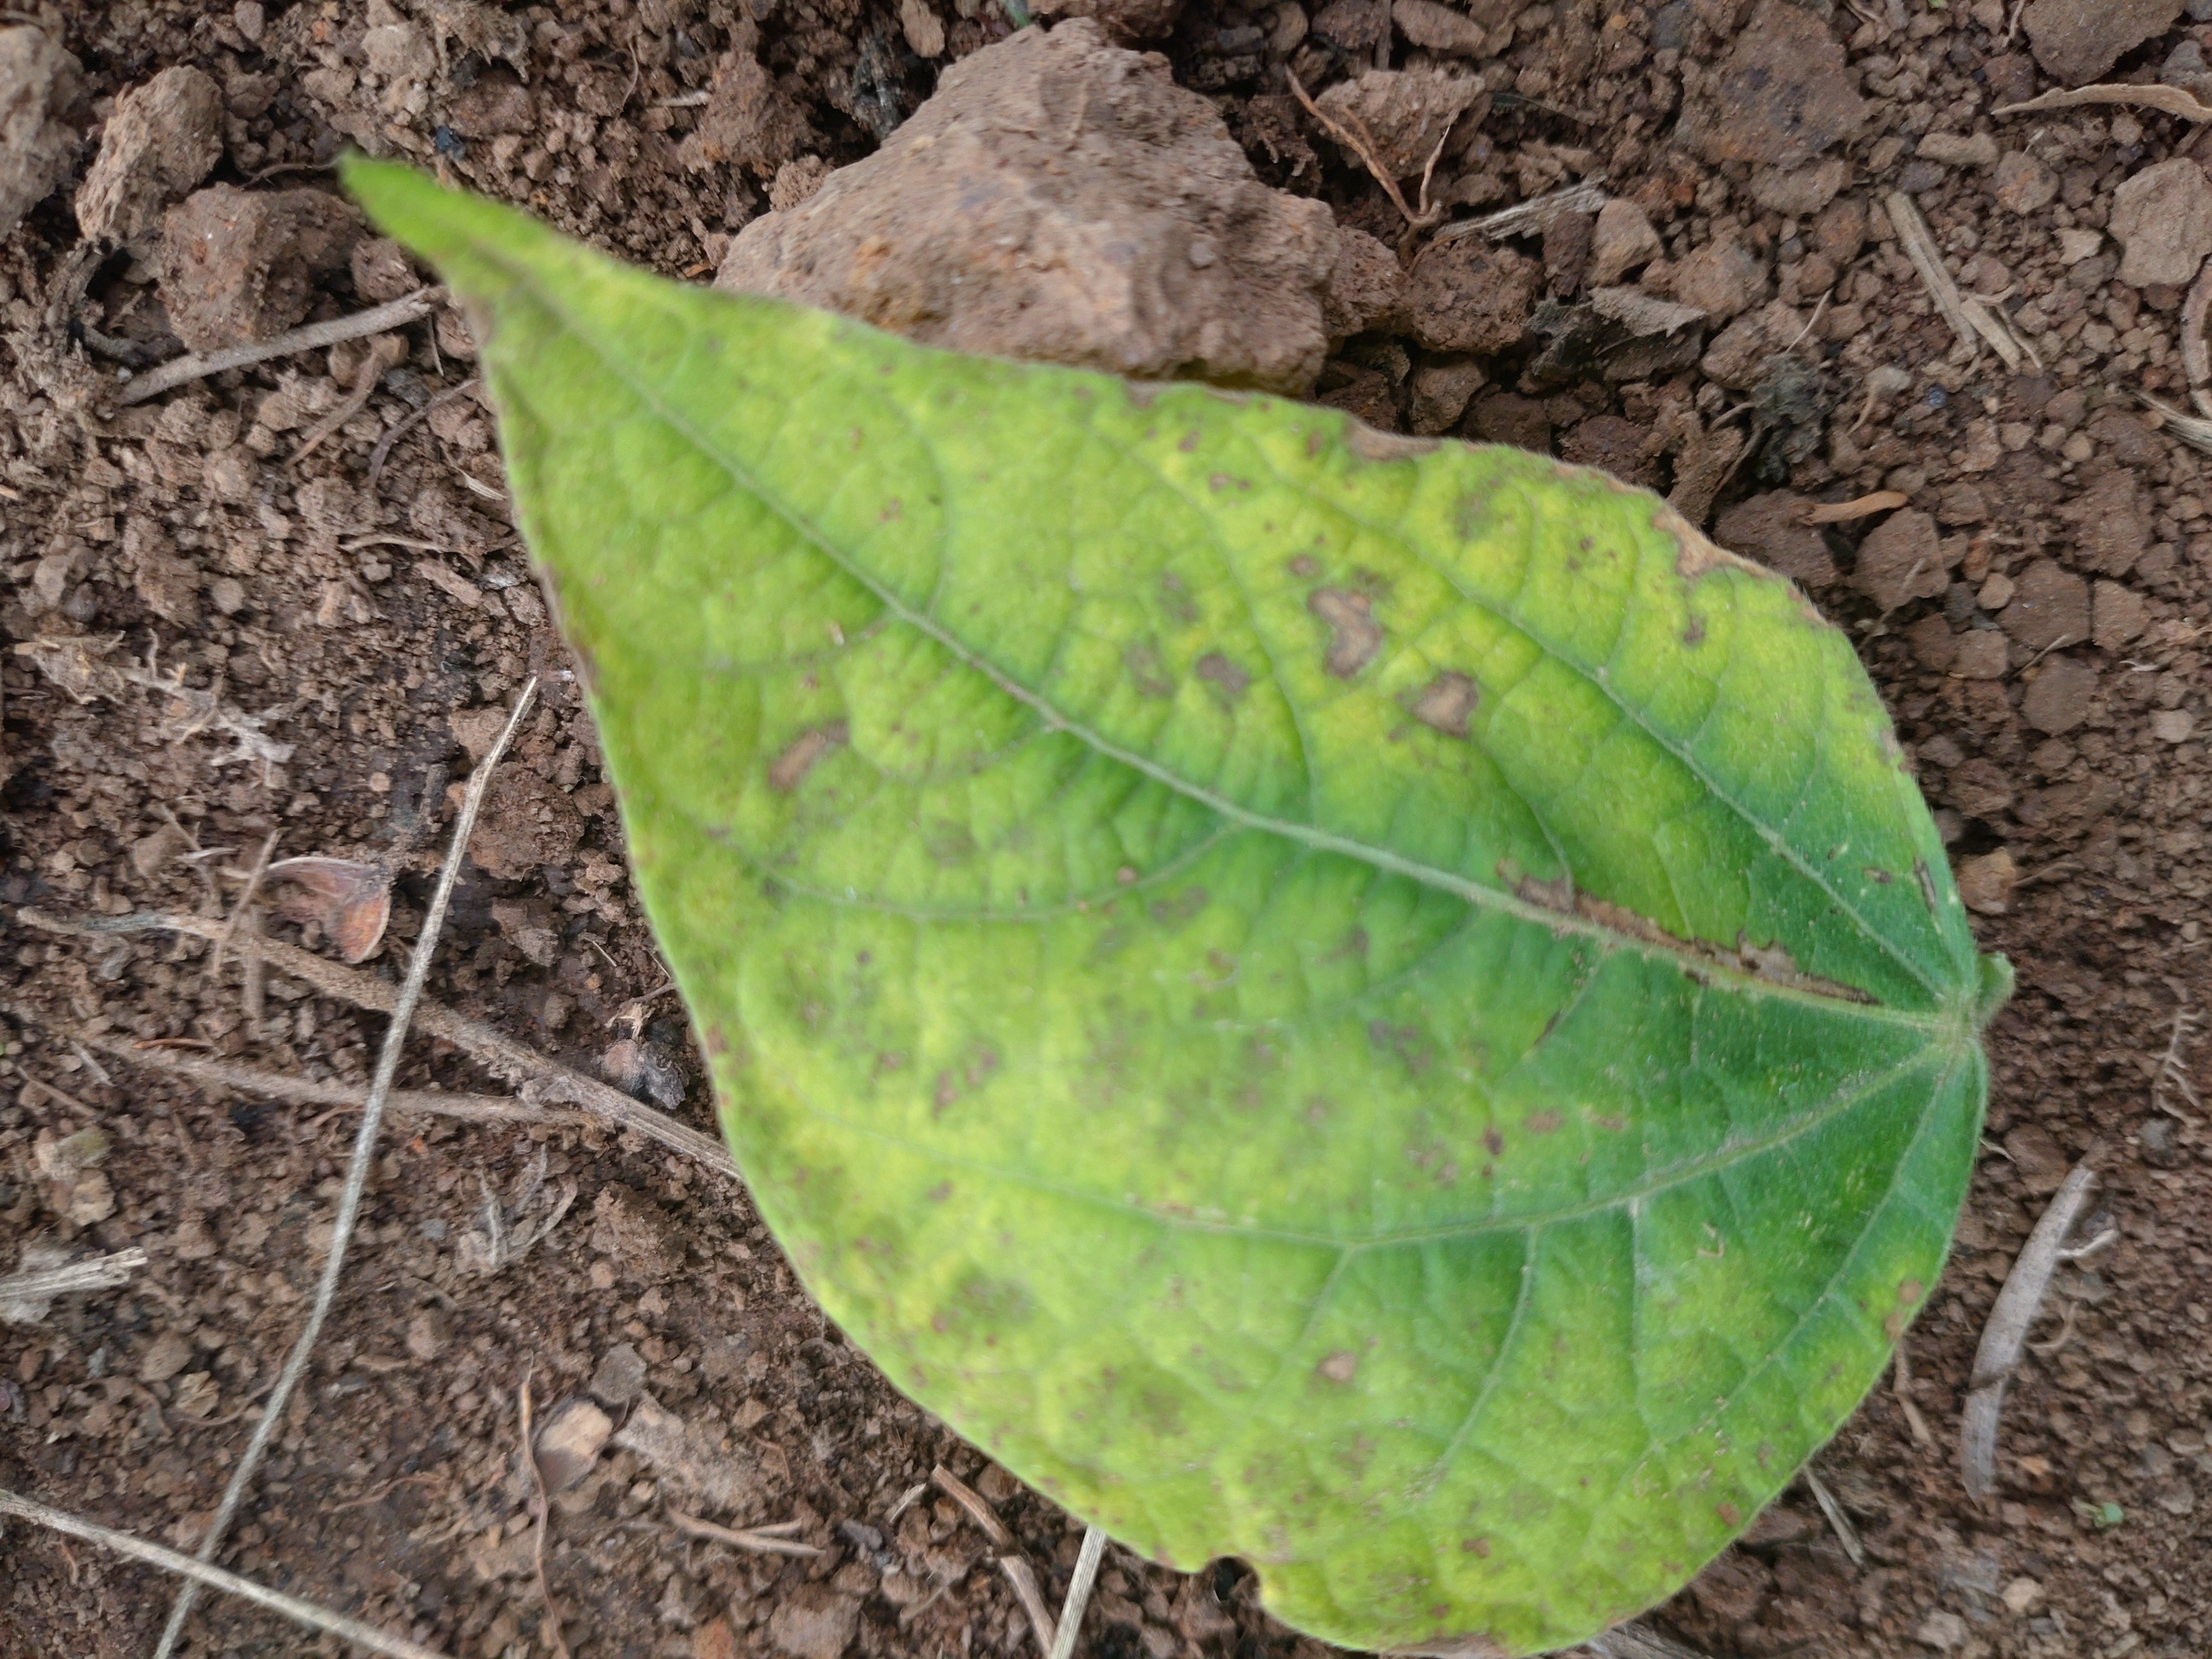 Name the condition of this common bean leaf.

rust
